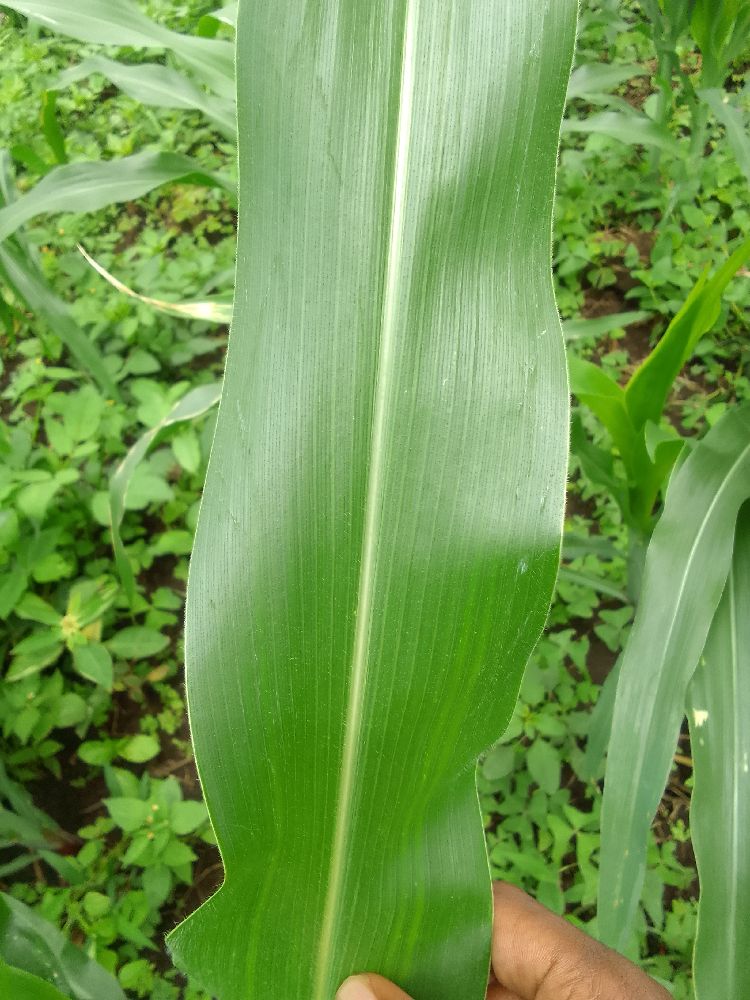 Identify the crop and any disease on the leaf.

maize, healthy
